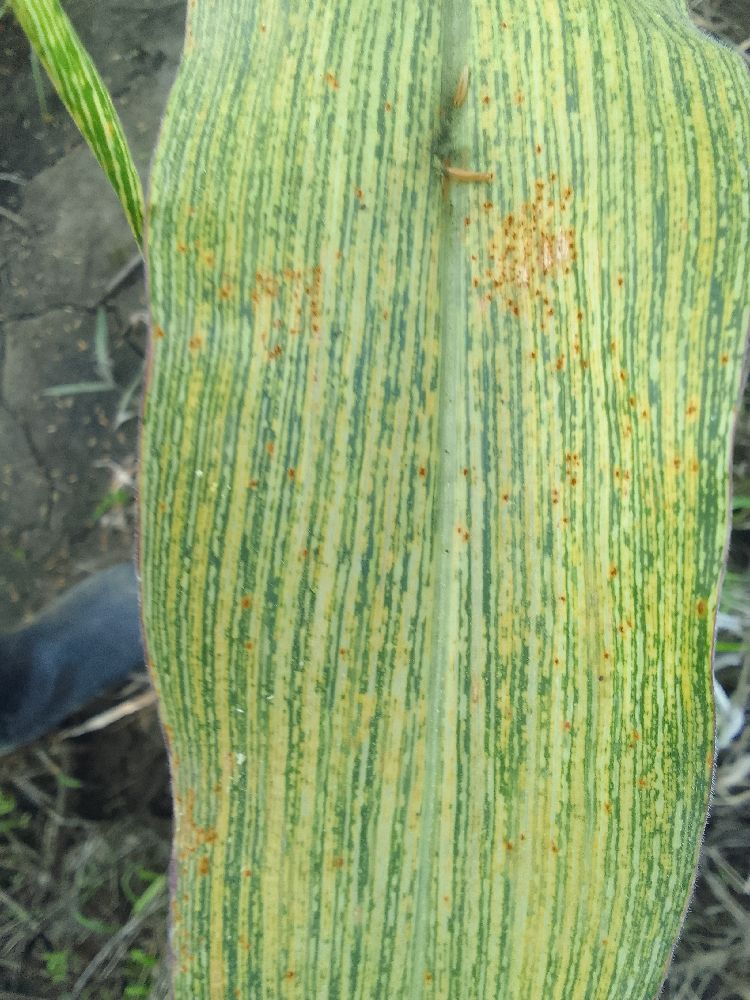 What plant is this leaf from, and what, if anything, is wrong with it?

maize, maize streak virus
